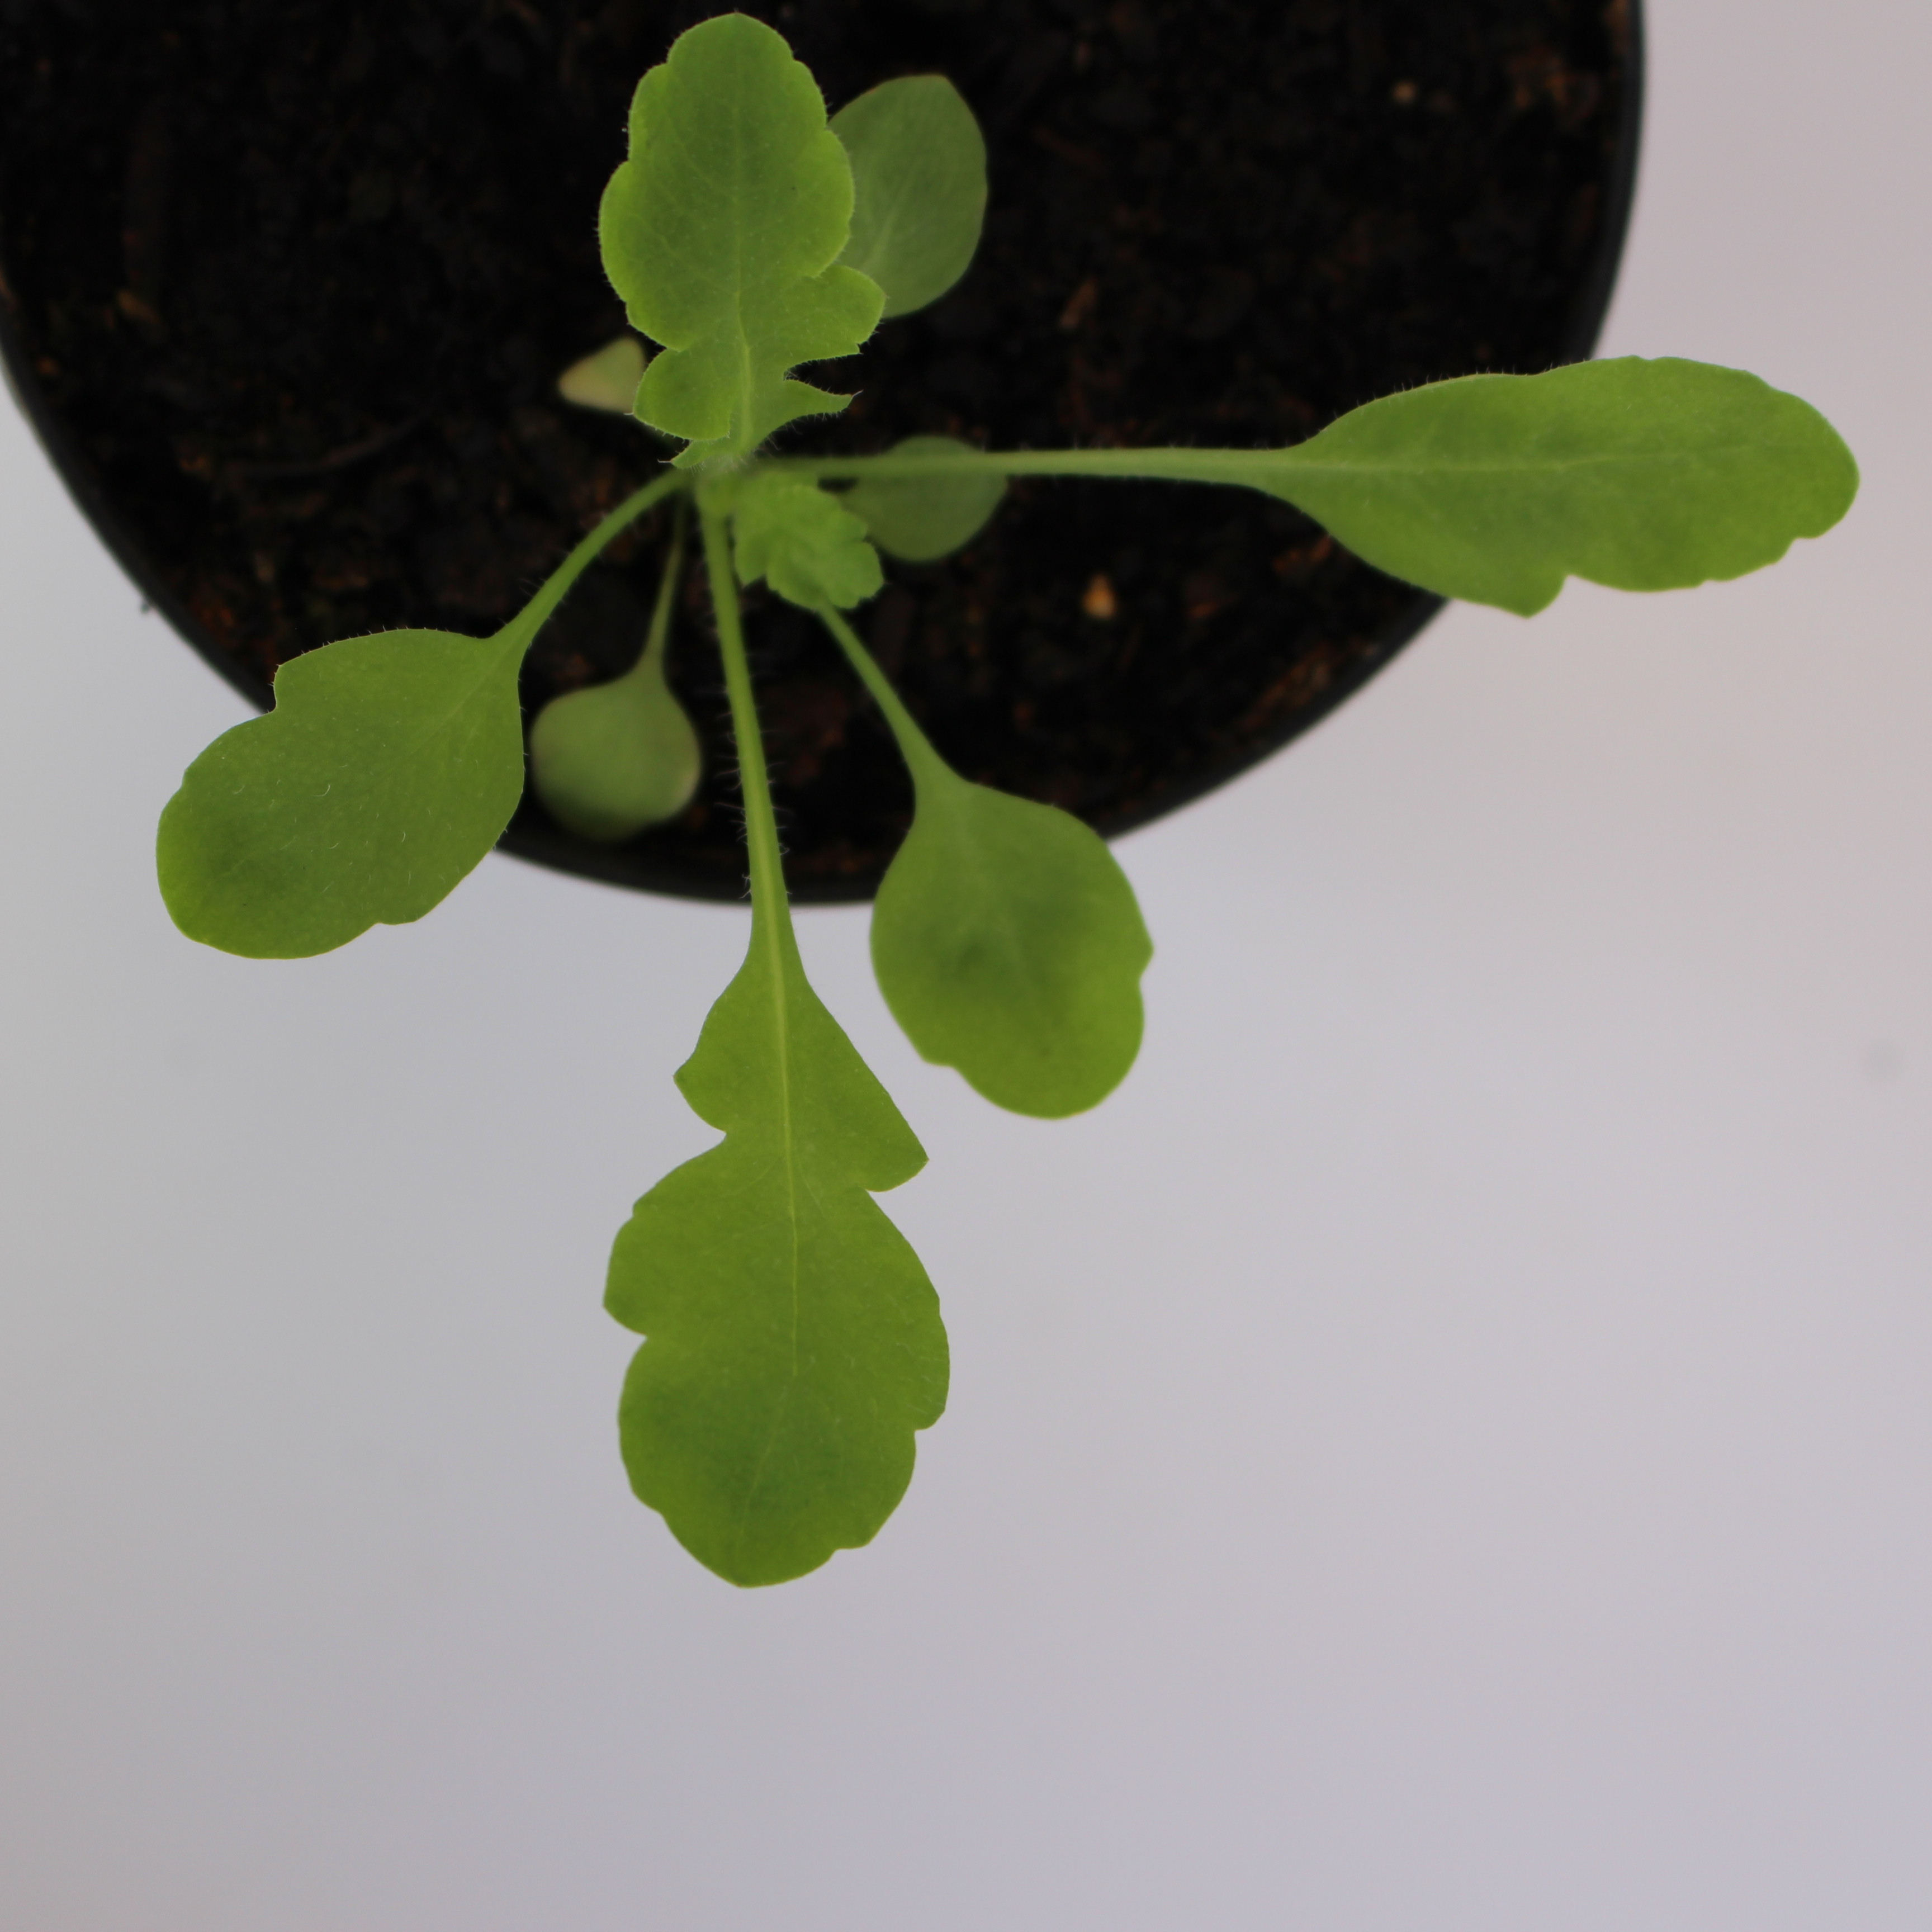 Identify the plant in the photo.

Papaver rhoeas
